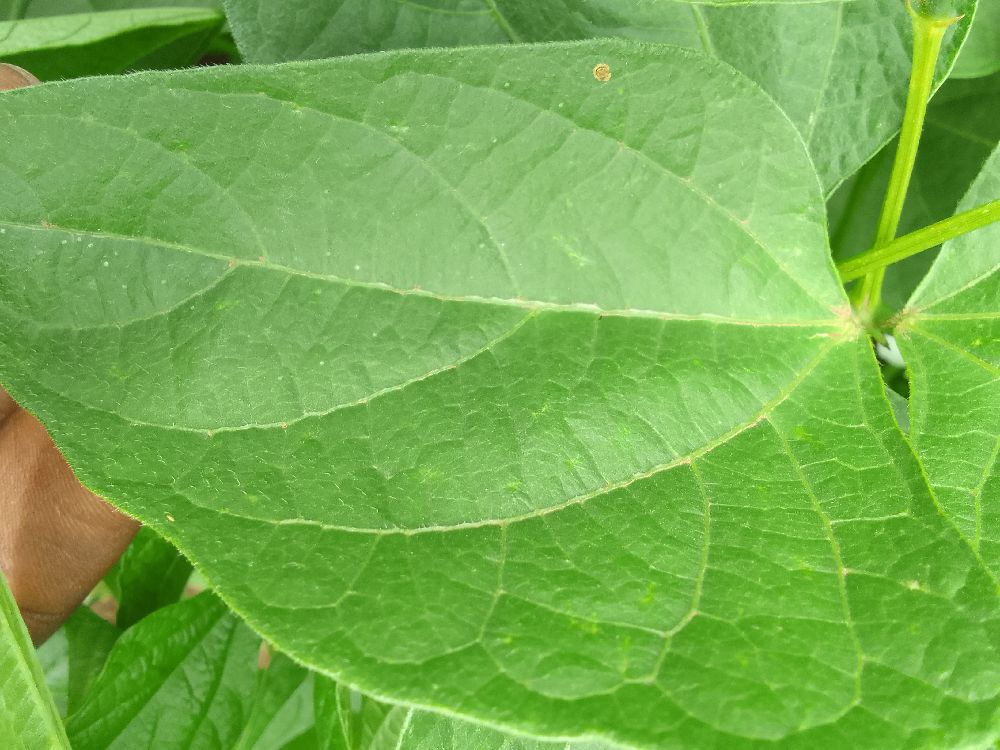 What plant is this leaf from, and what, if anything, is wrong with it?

common bean, healthy
